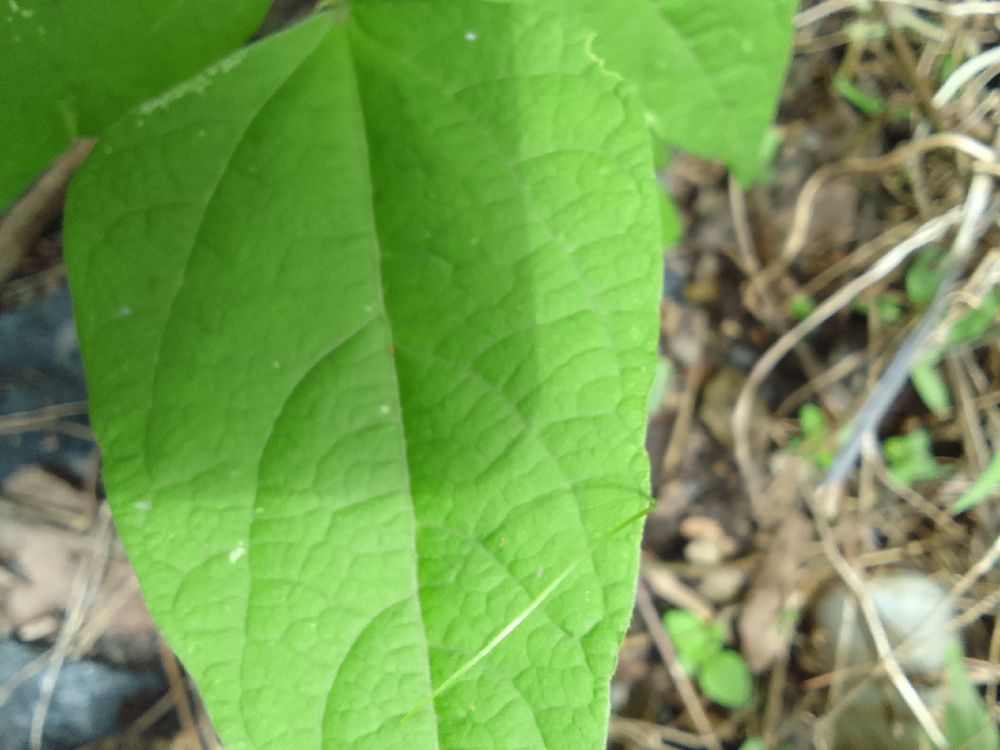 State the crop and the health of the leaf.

common bean, healthy
